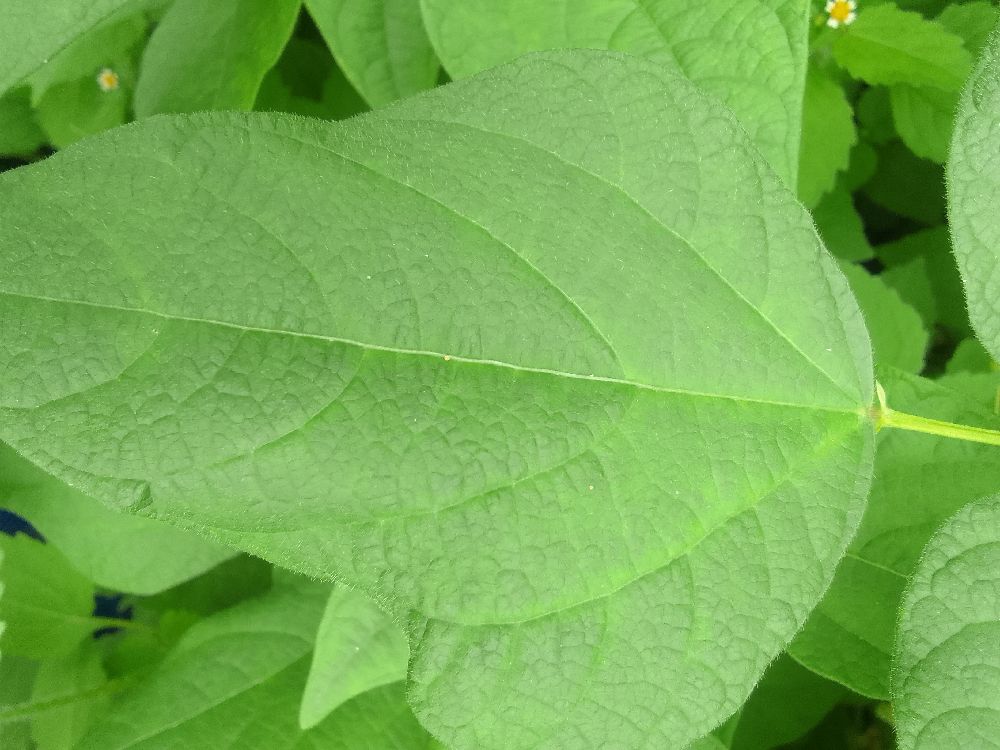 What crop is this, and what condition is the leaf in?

common bean, healthy
